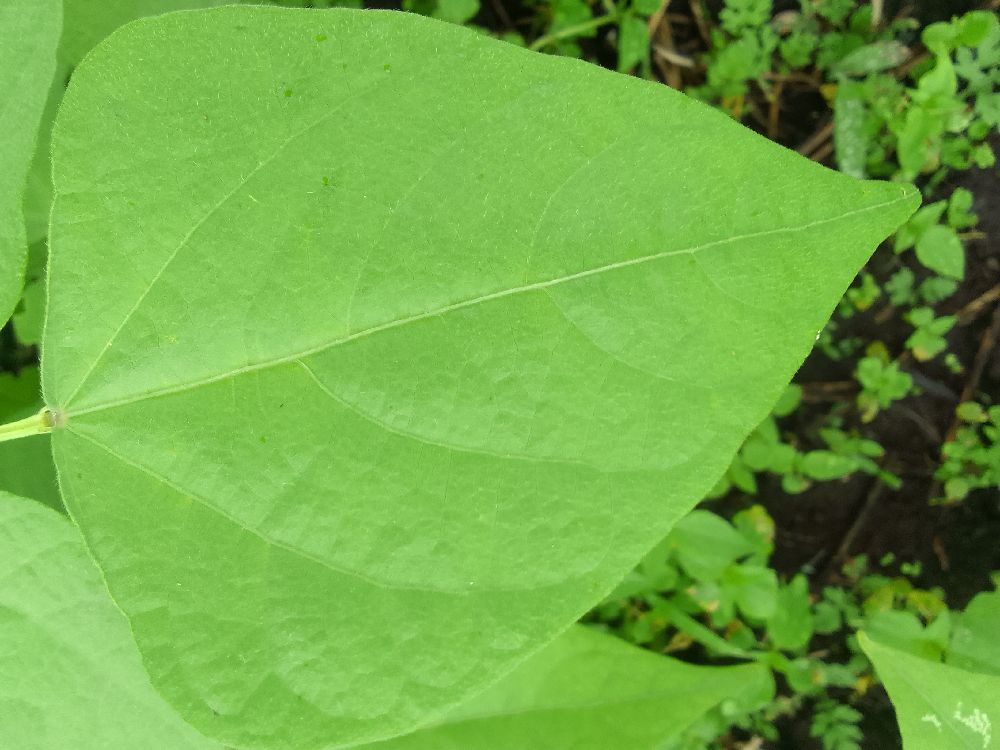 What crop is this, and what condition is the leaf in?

common bean, healthy
